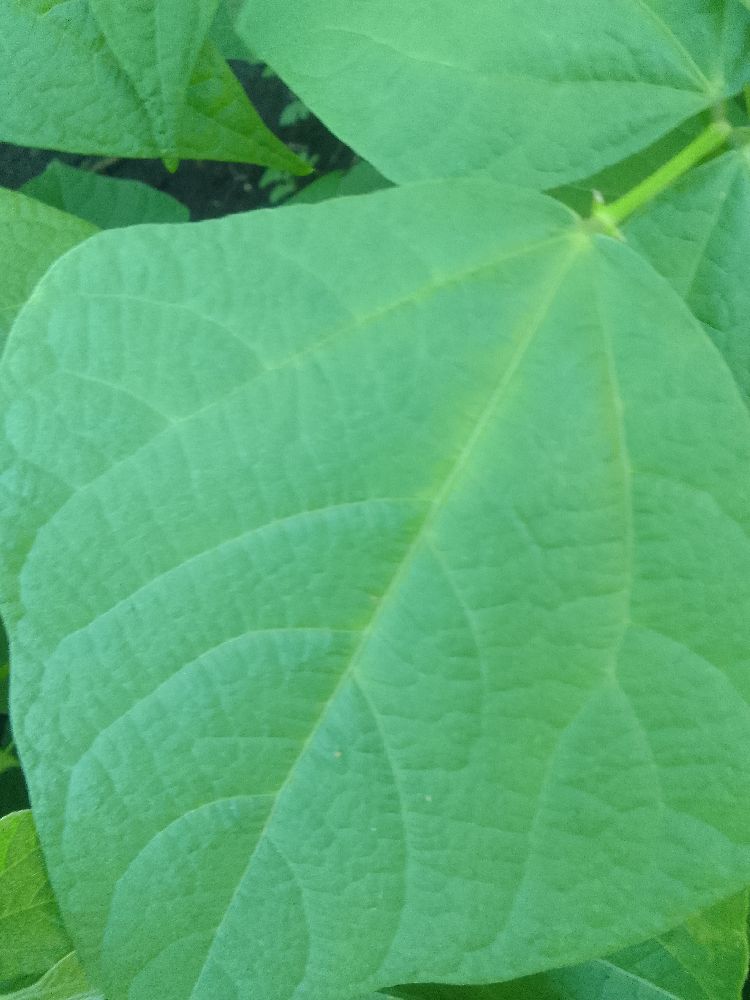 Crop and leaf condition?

common bean, healthy
